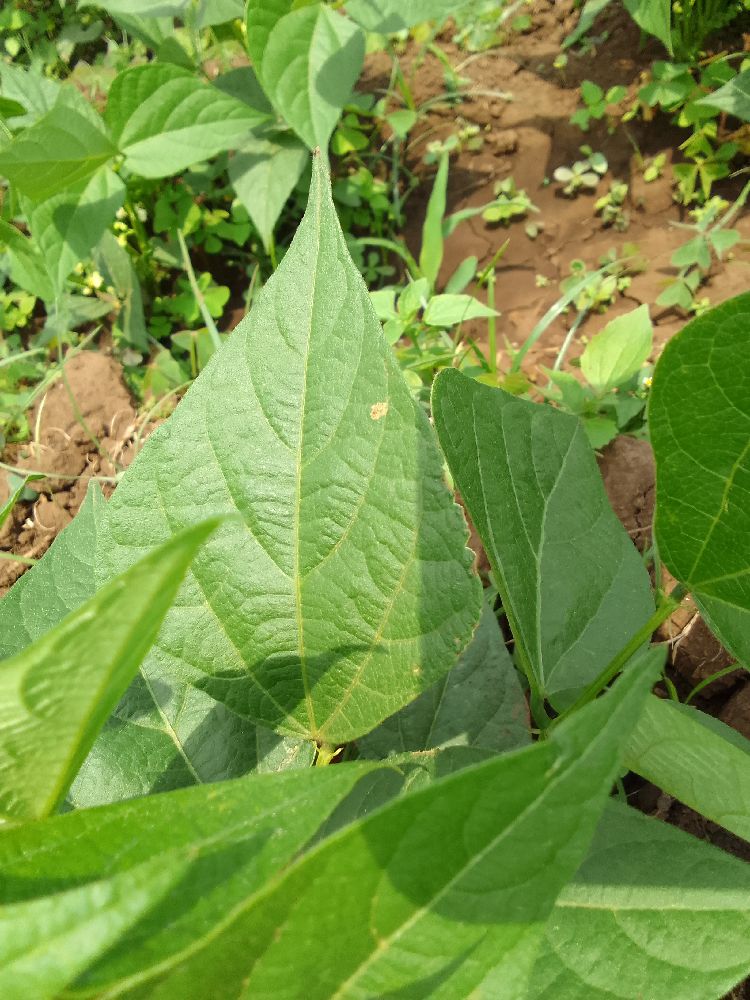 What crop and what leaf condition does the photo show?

common bean, healthy
